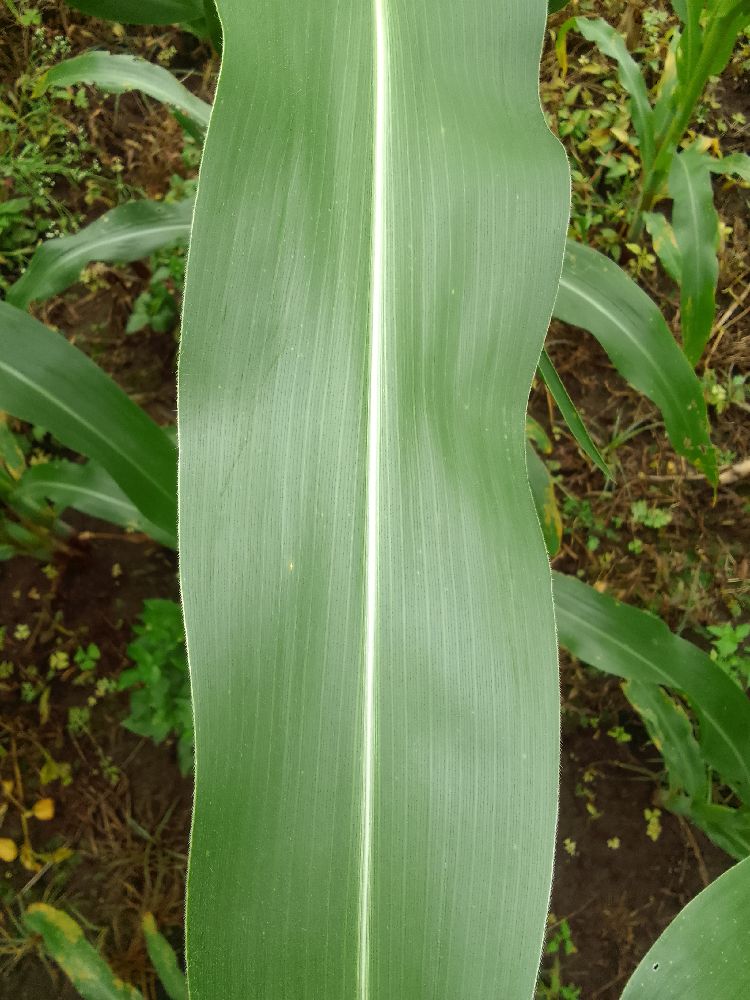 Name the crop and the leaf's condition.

maize, healthy
